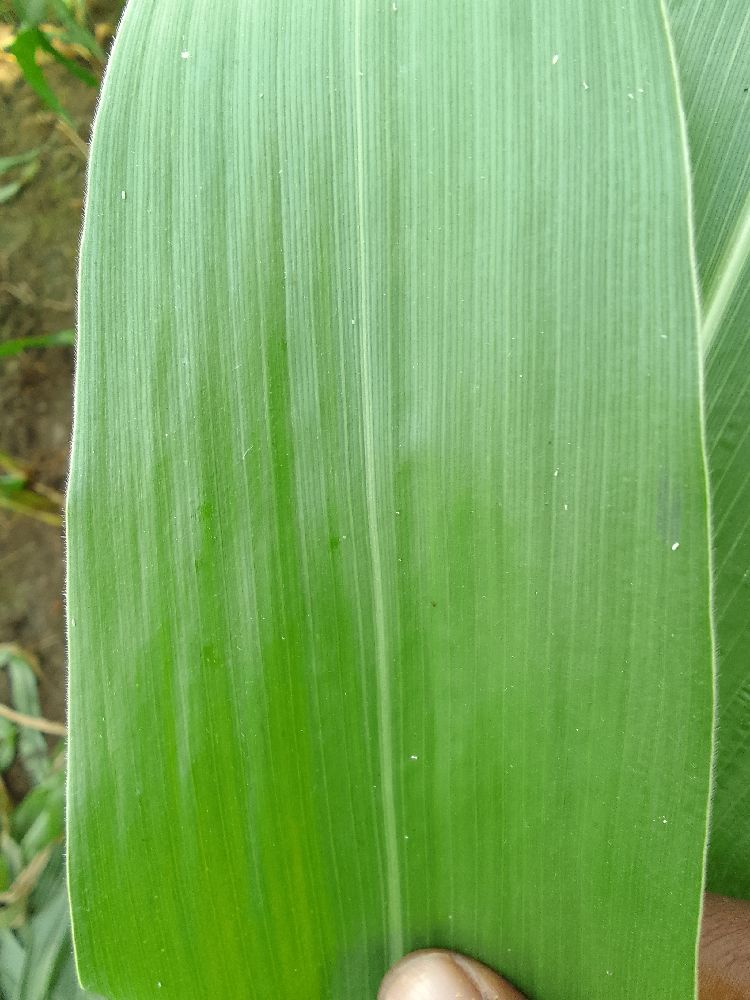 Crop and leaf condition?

maize, healthy
